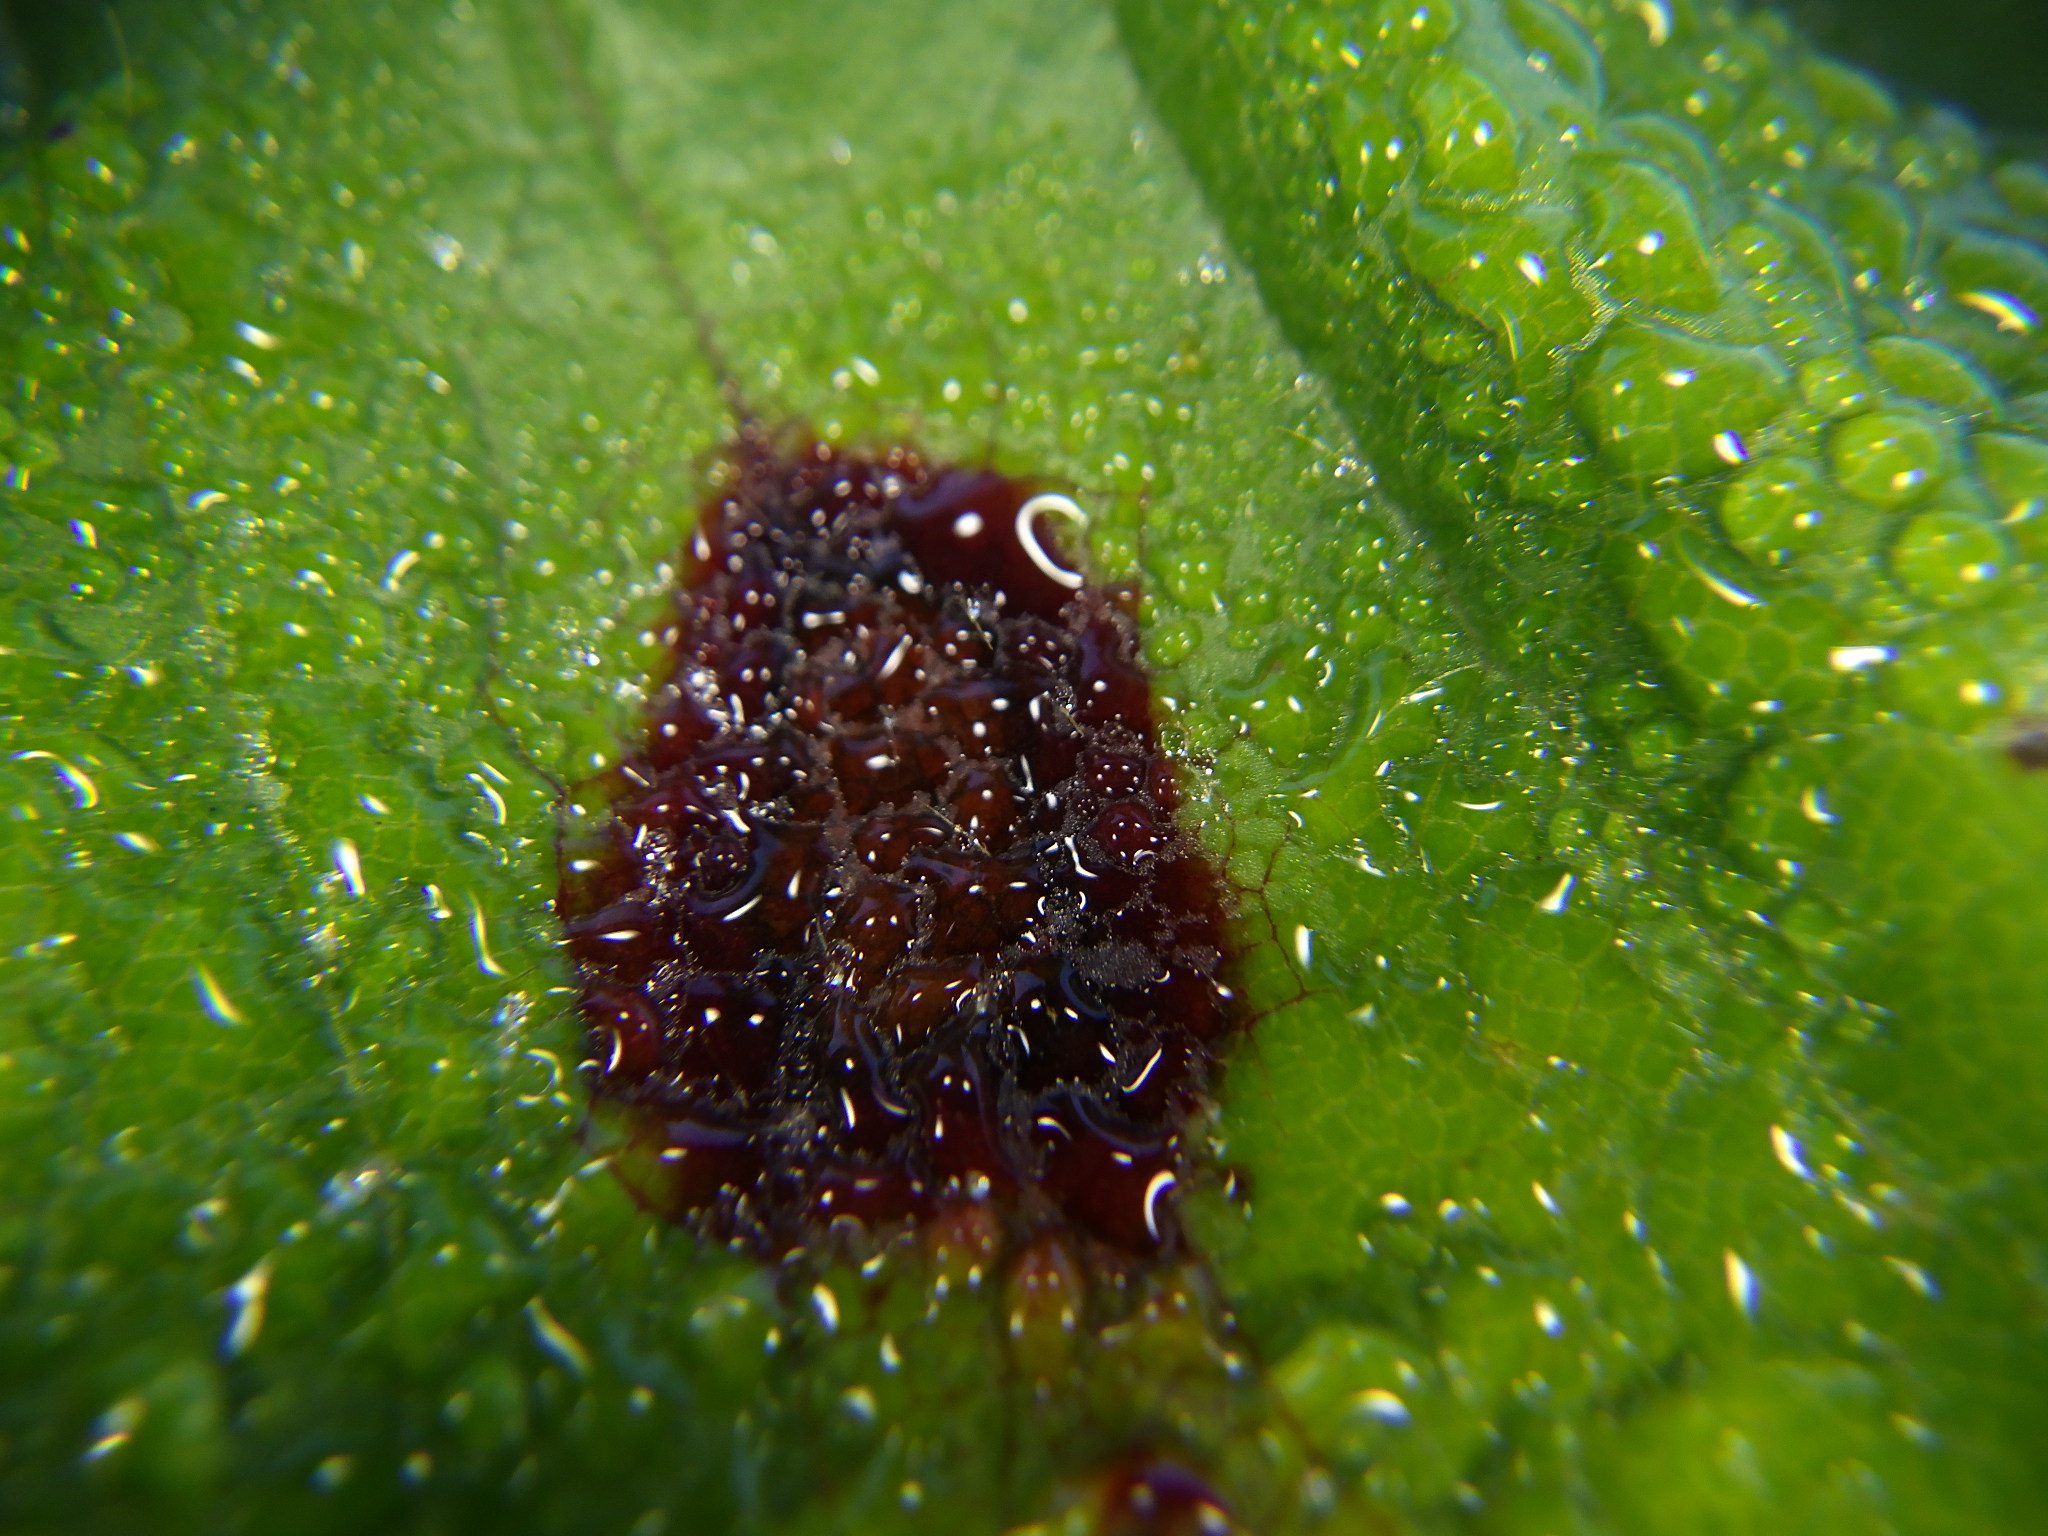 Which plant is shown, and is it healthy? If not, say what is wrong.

strawberry, leaf scorch
